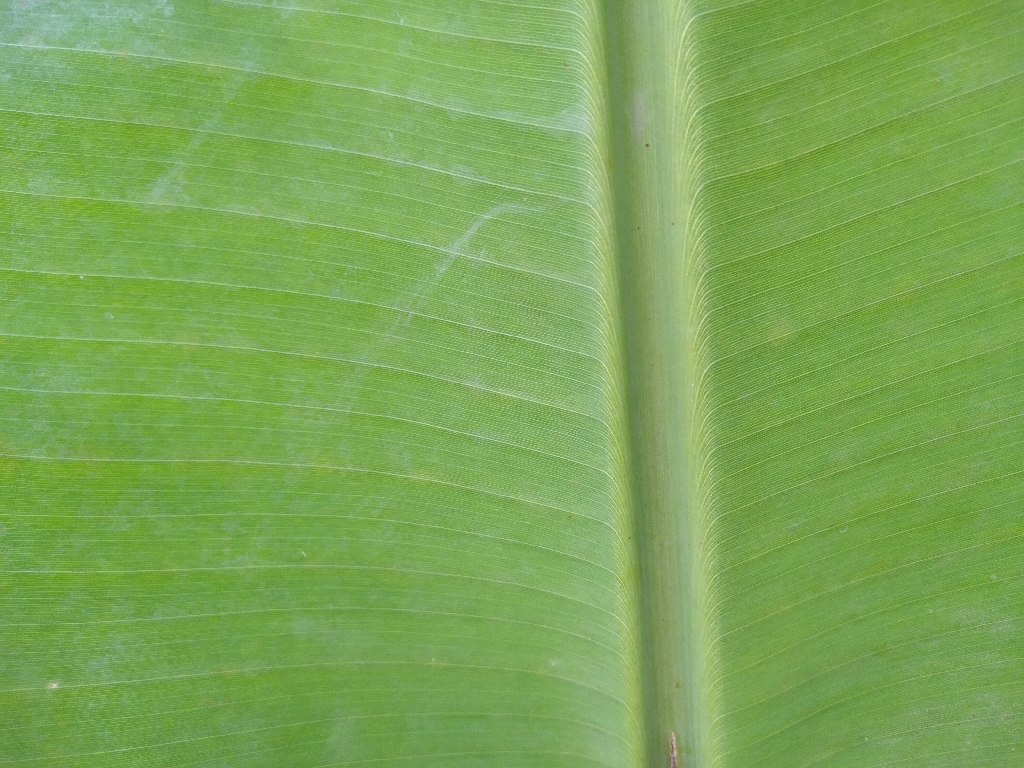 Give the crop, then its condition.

banana, healthy
